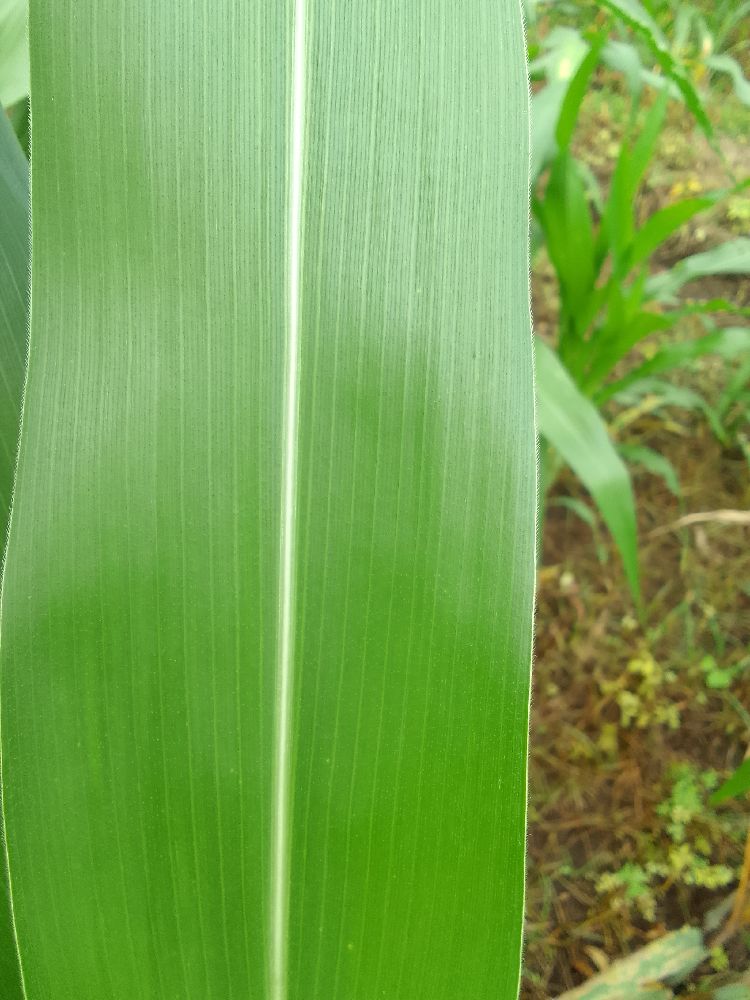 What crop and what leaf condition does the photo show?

maize, healthy
